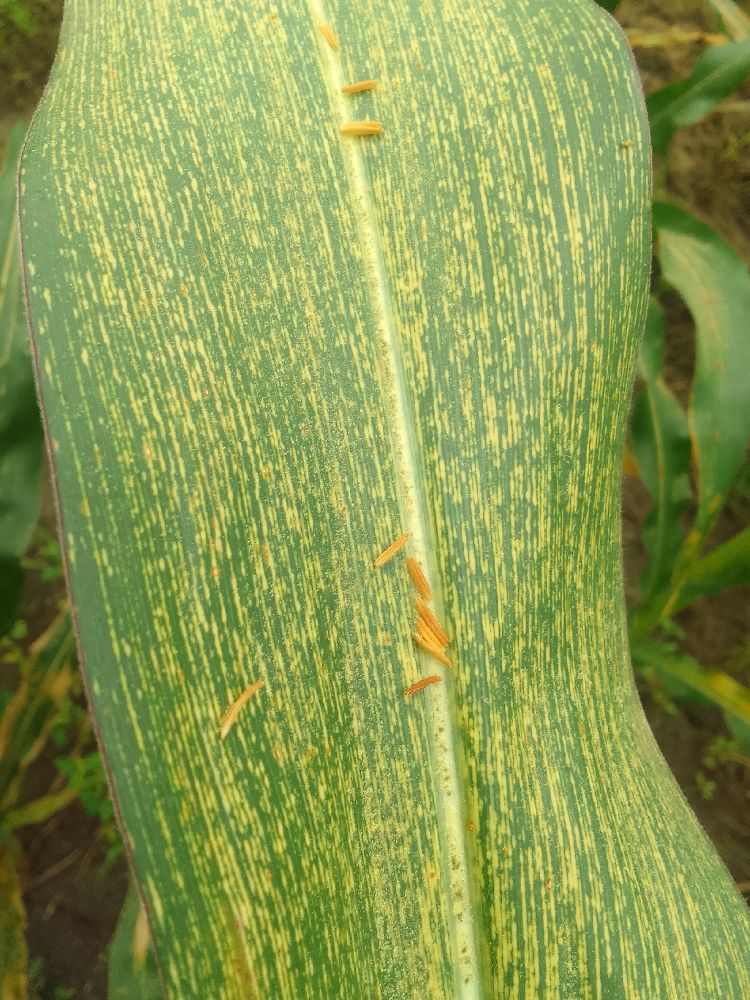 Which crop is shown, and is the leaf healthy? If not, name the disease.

maize, maize streak virus
